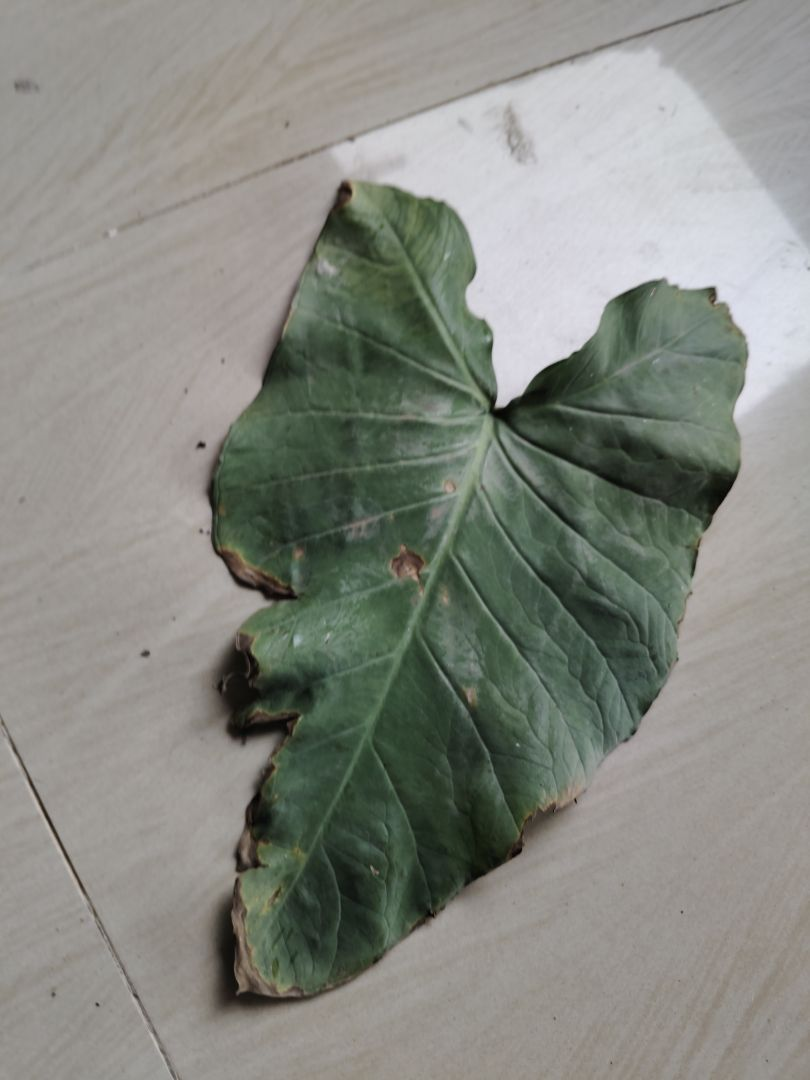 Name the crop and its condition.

taro, leaf blight
